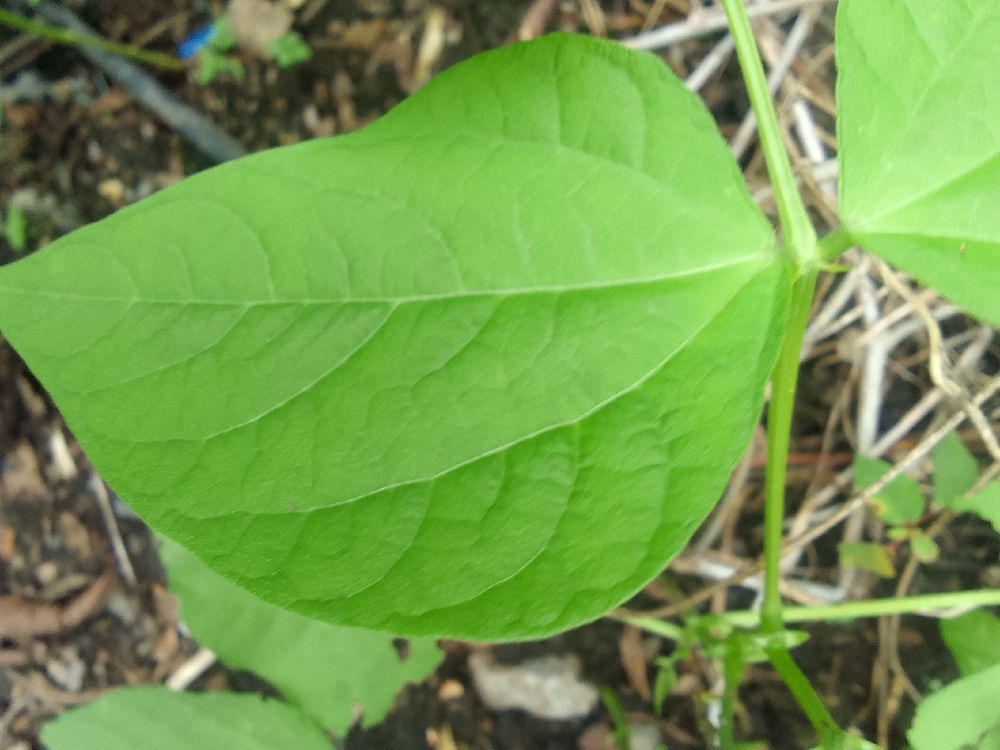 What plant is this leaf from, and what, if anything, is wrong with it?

common bean, healthy
